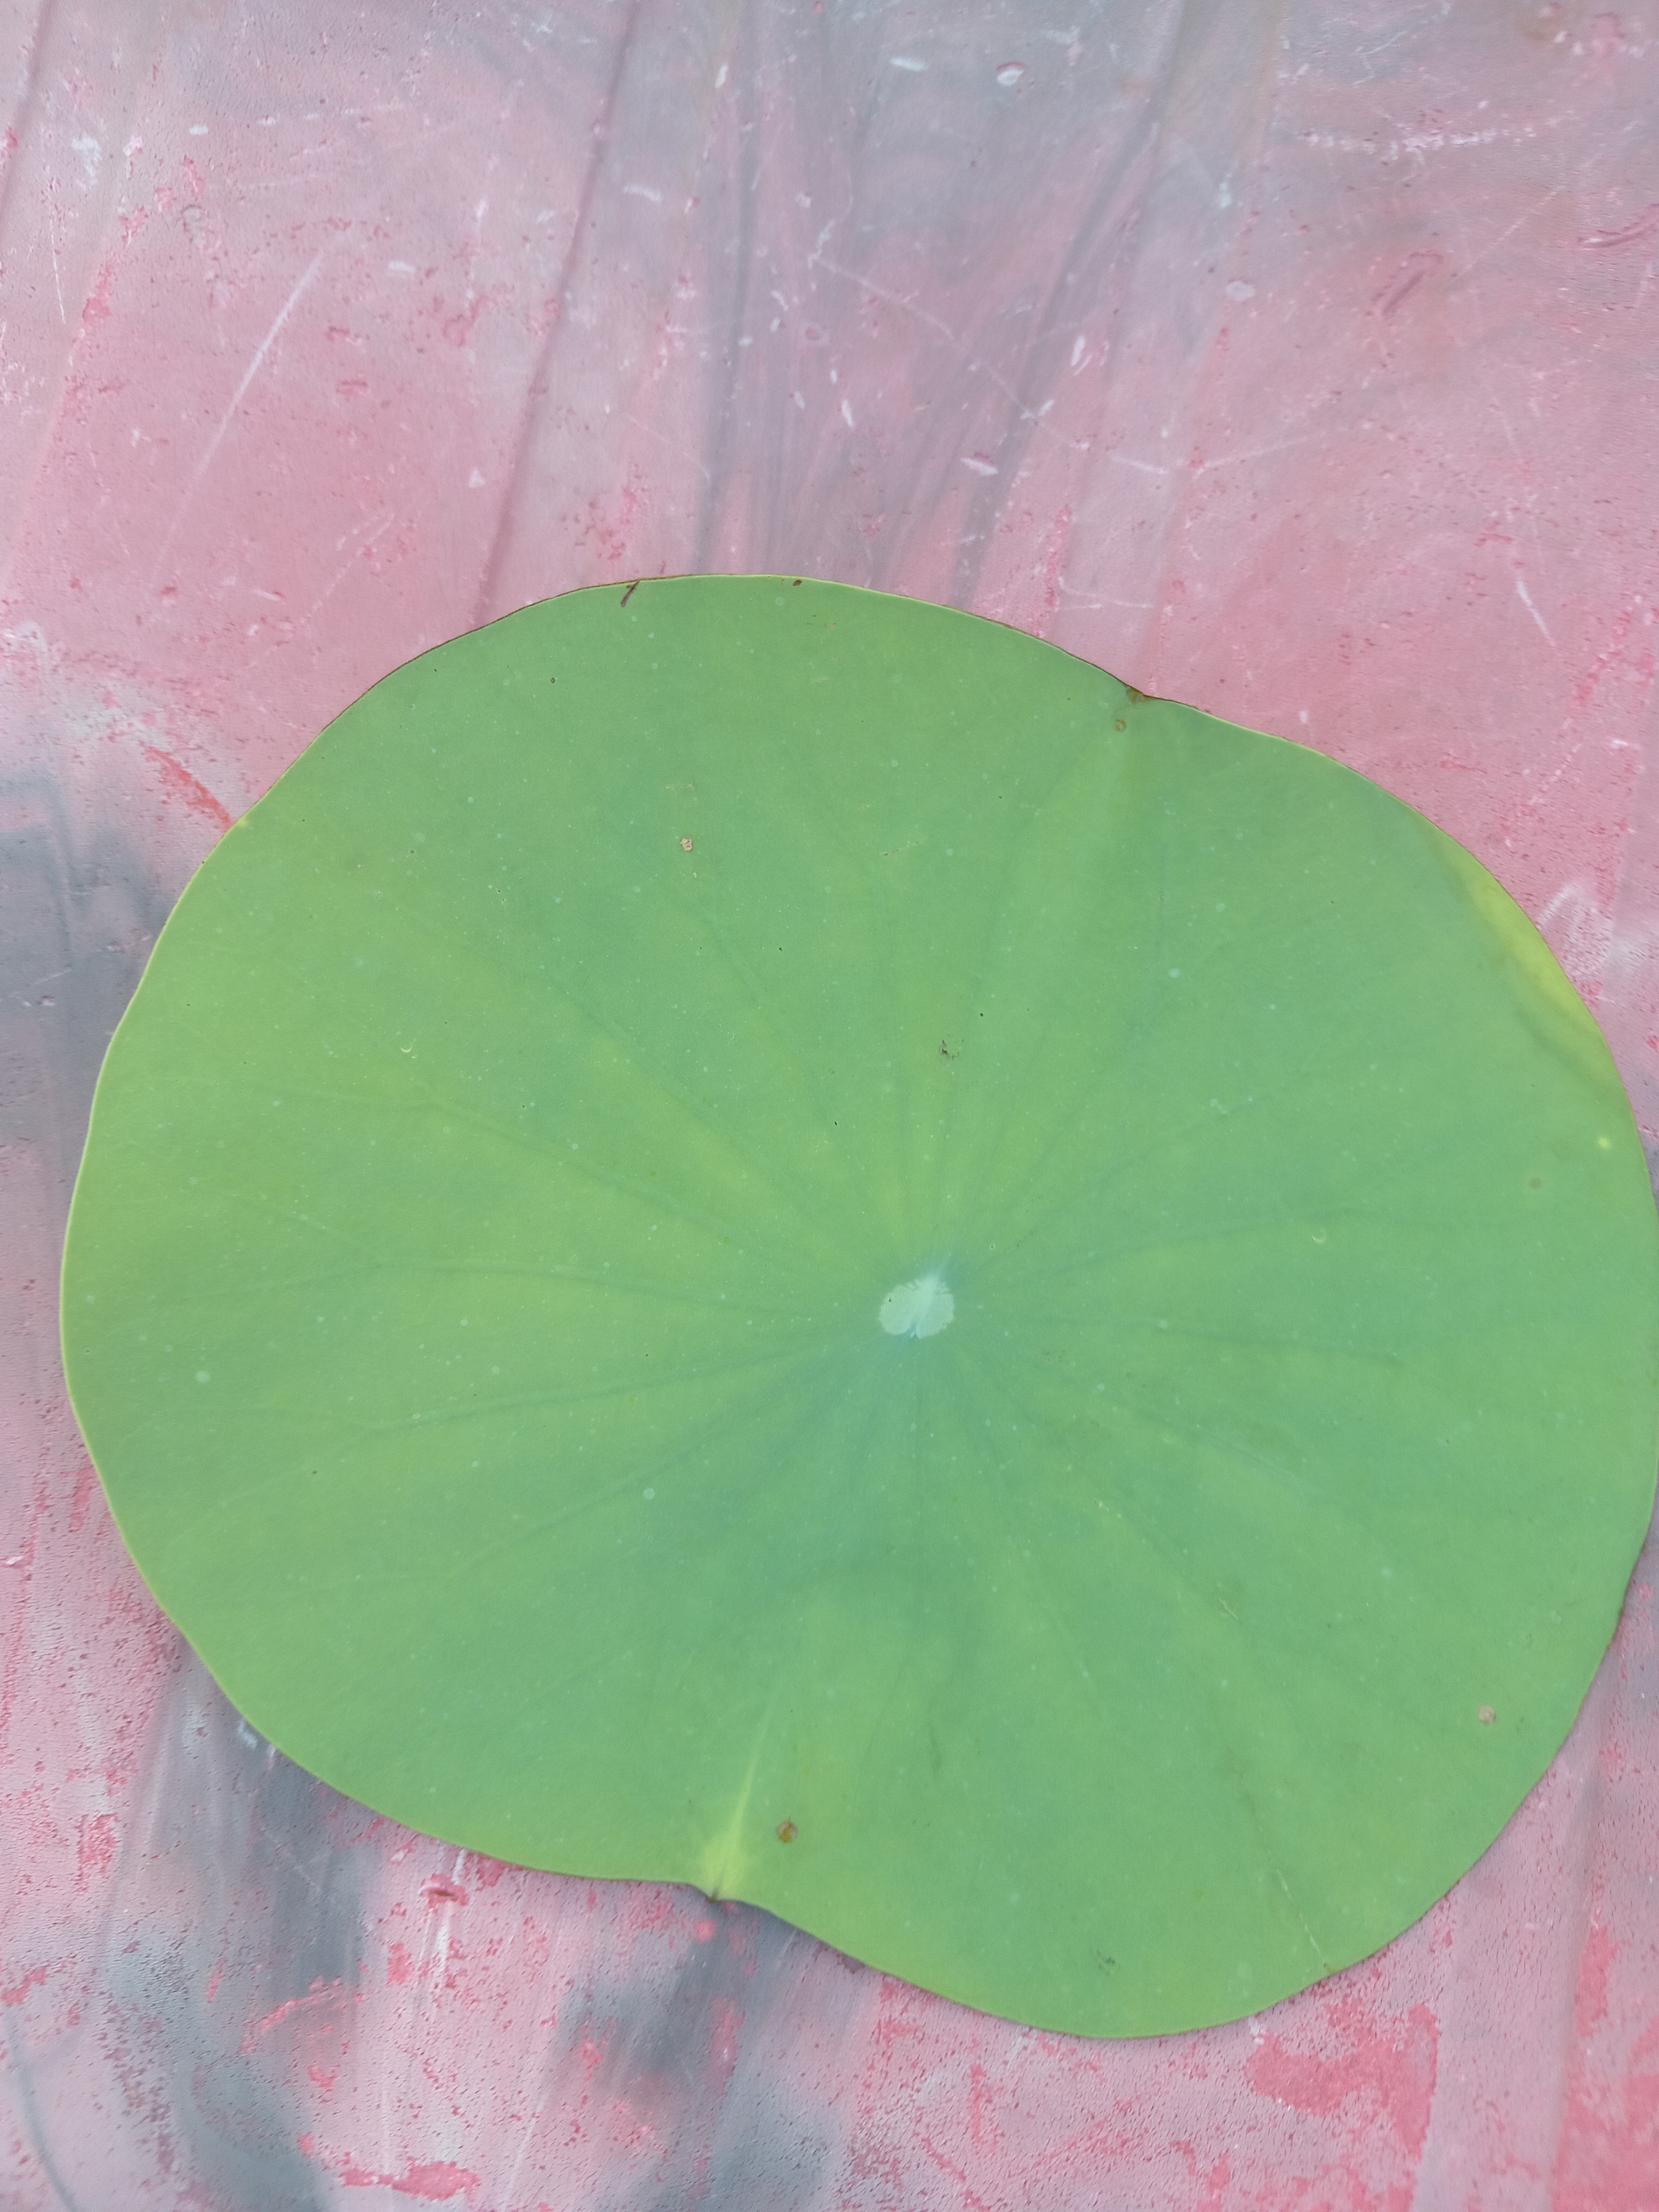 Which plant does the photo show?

lotus
